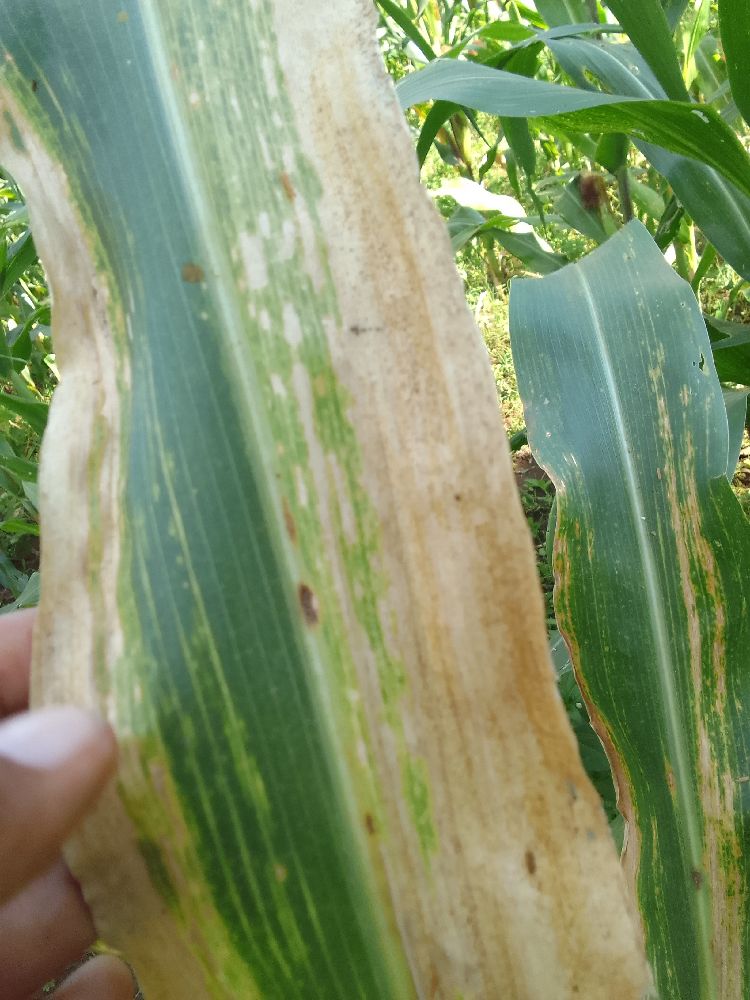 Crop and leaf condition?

maize, maize lethal necrosis
